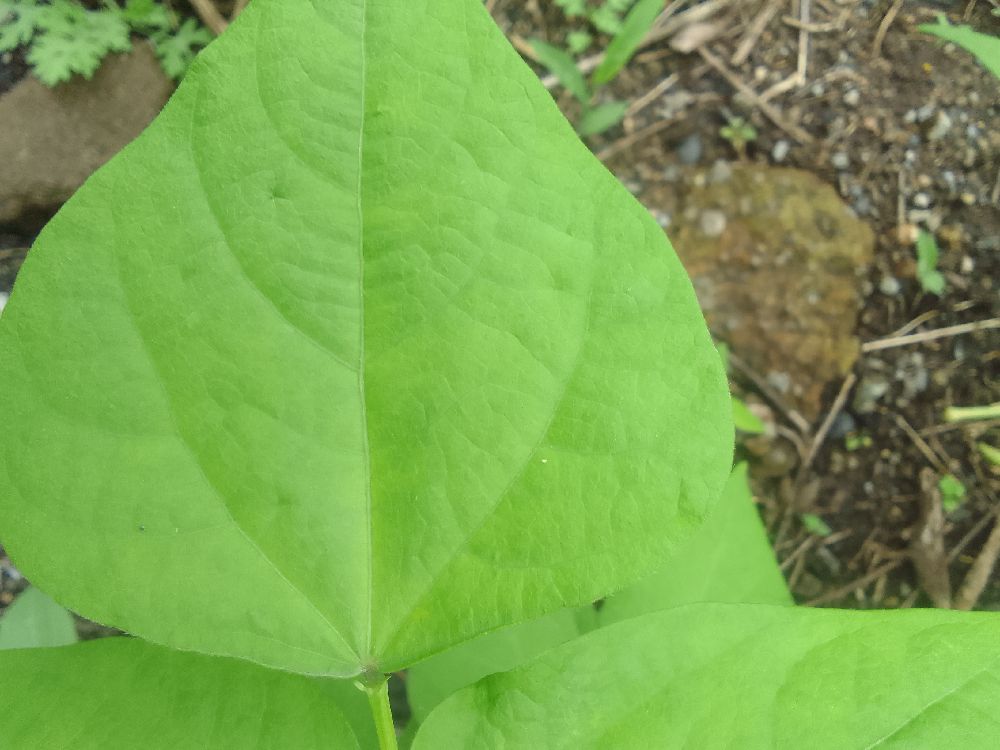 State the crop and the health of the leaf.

common bean, healthy
